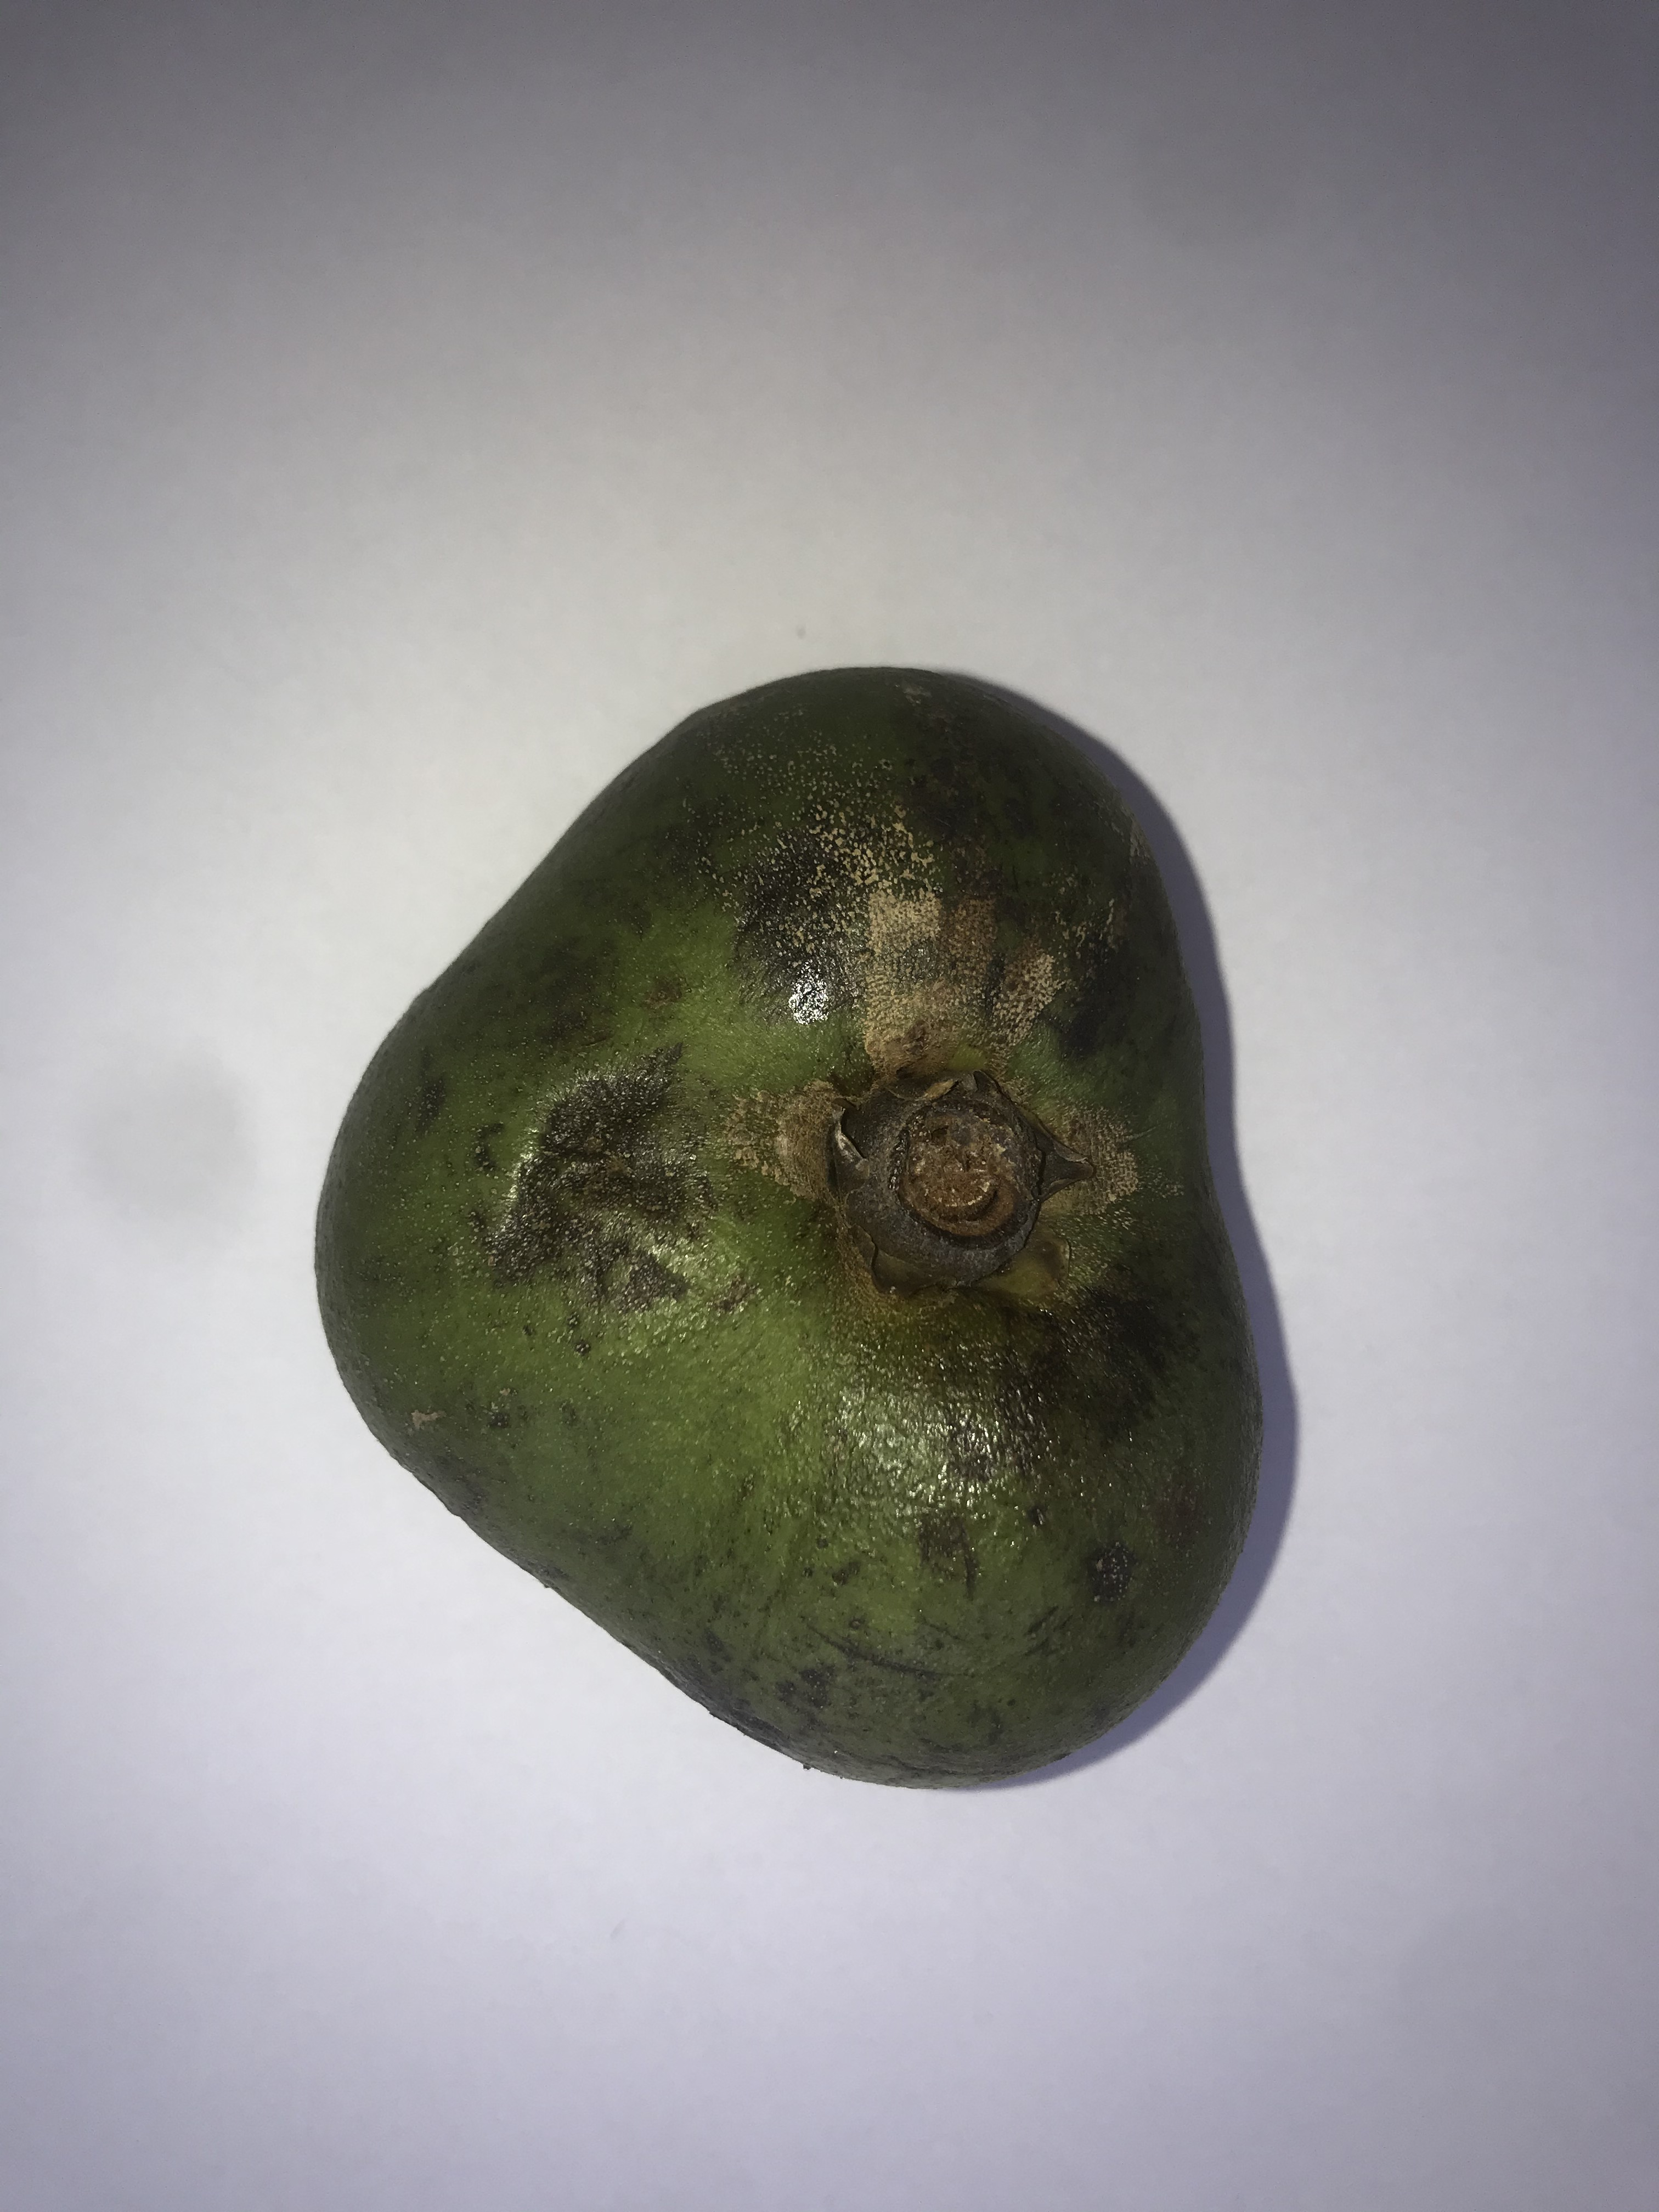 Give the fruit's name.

pequi
